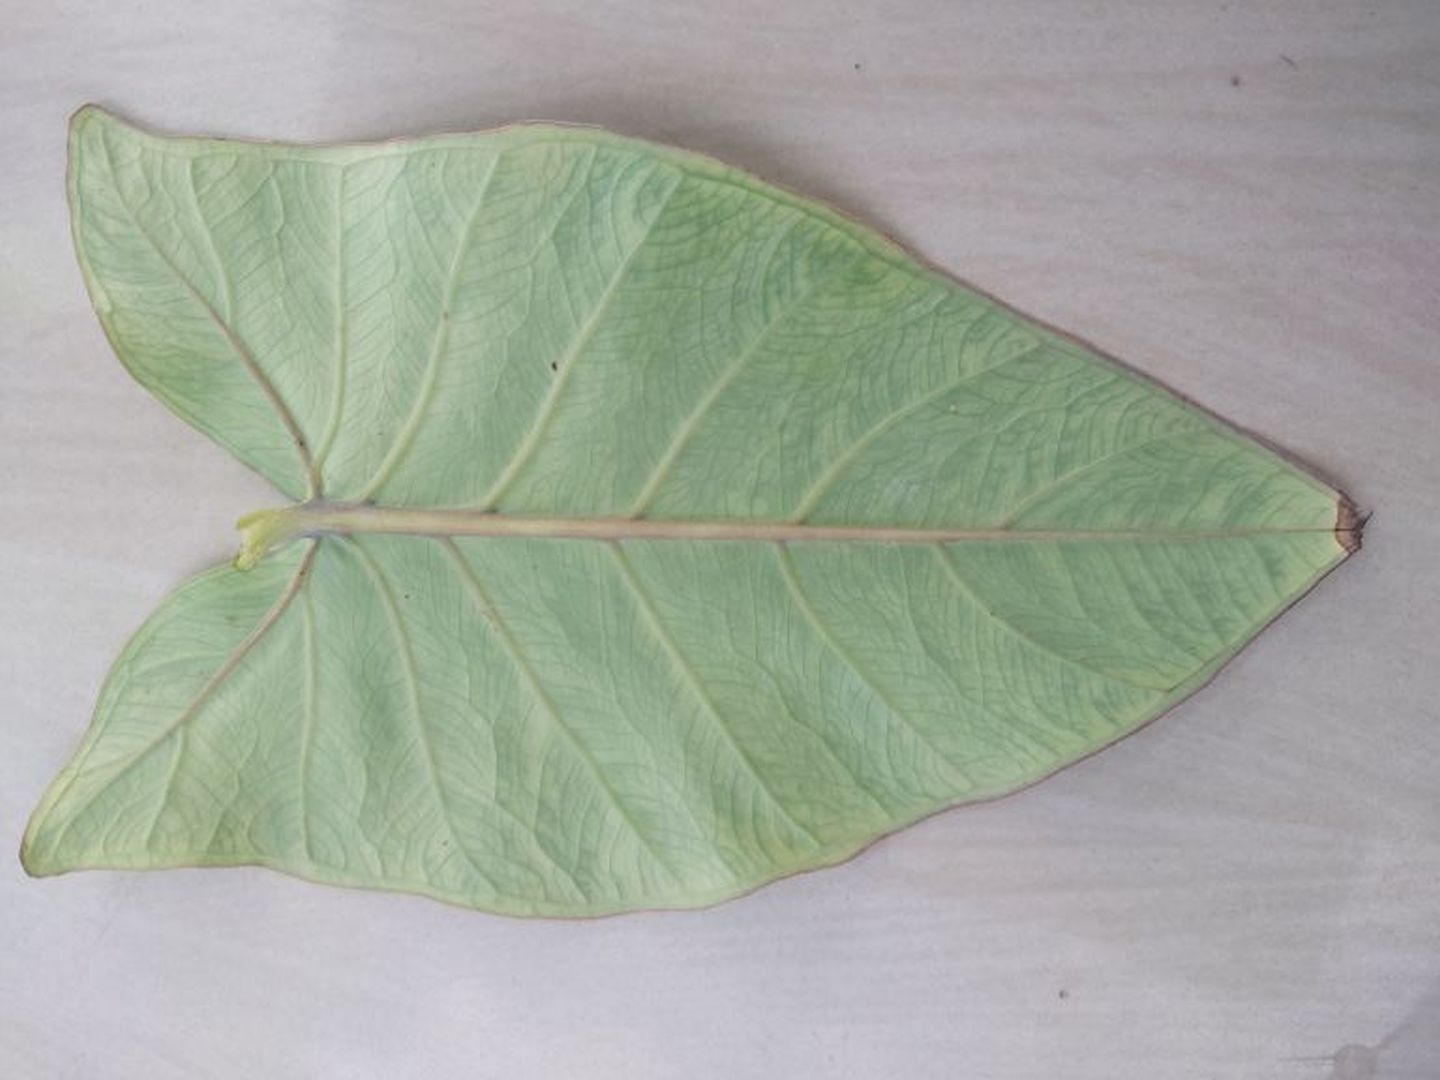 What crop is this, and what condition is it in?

taro, mosaic
